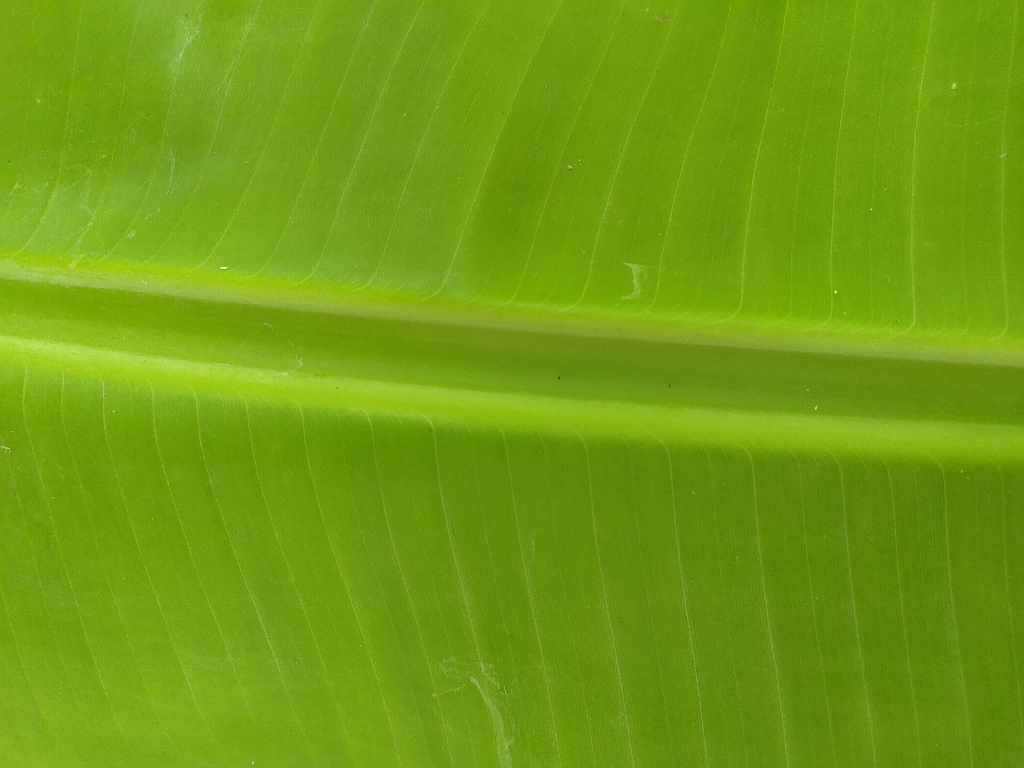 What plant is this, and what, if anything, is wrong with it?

banana, healthy
